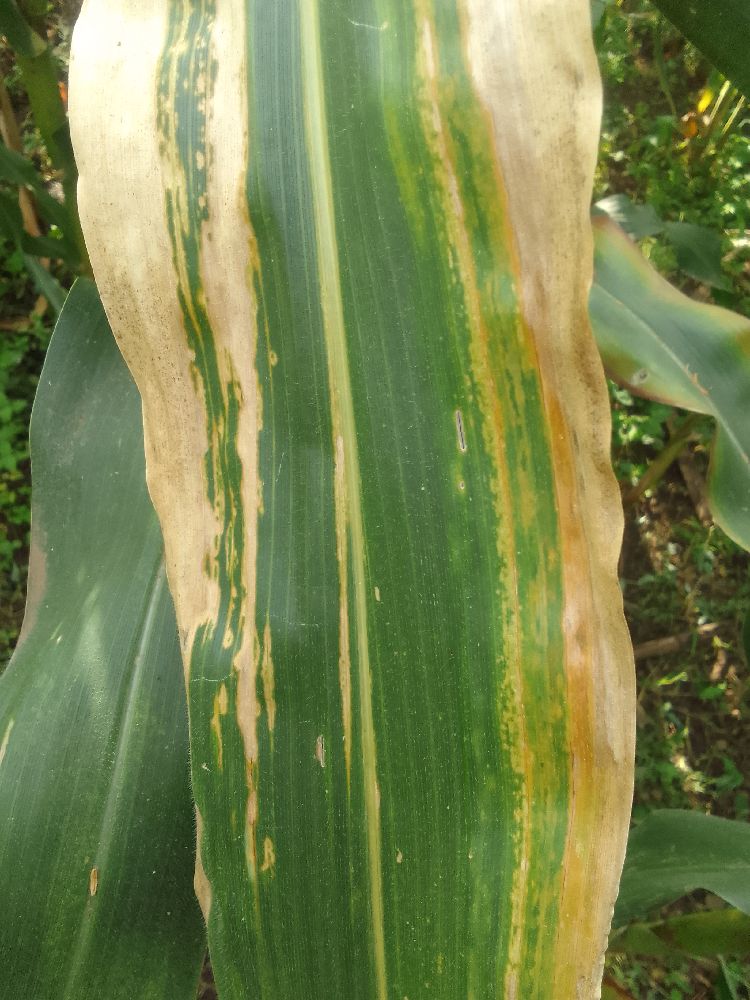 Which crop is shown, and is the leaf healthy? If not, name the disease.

maize, maize lethal necrosis
